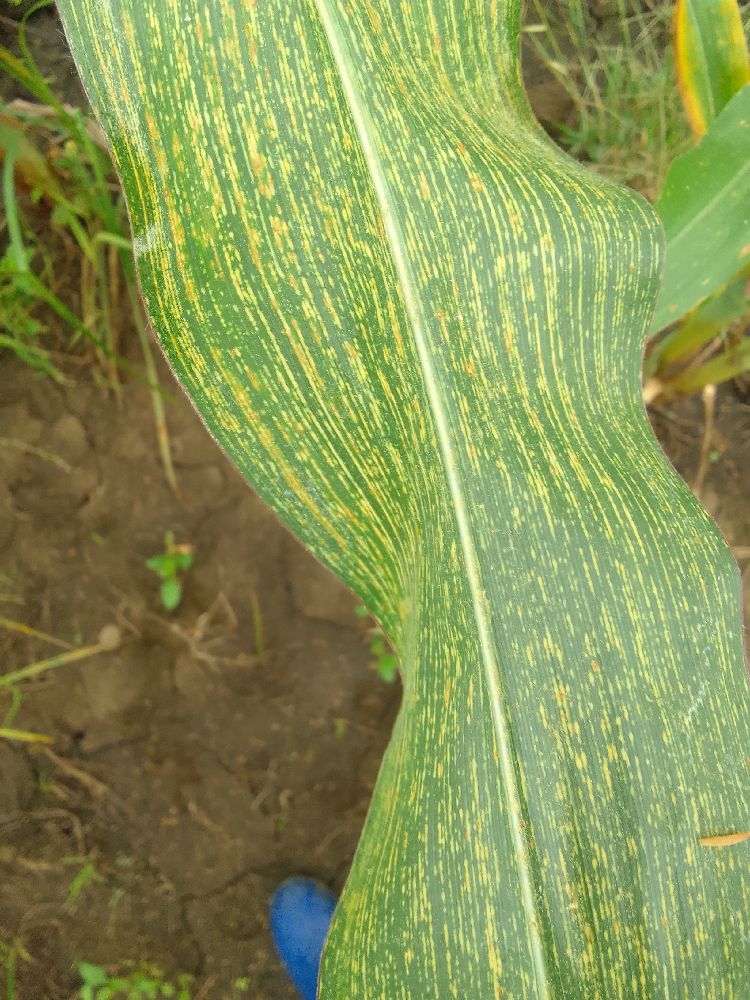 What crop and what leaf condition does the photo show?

maize, maize streak virus
